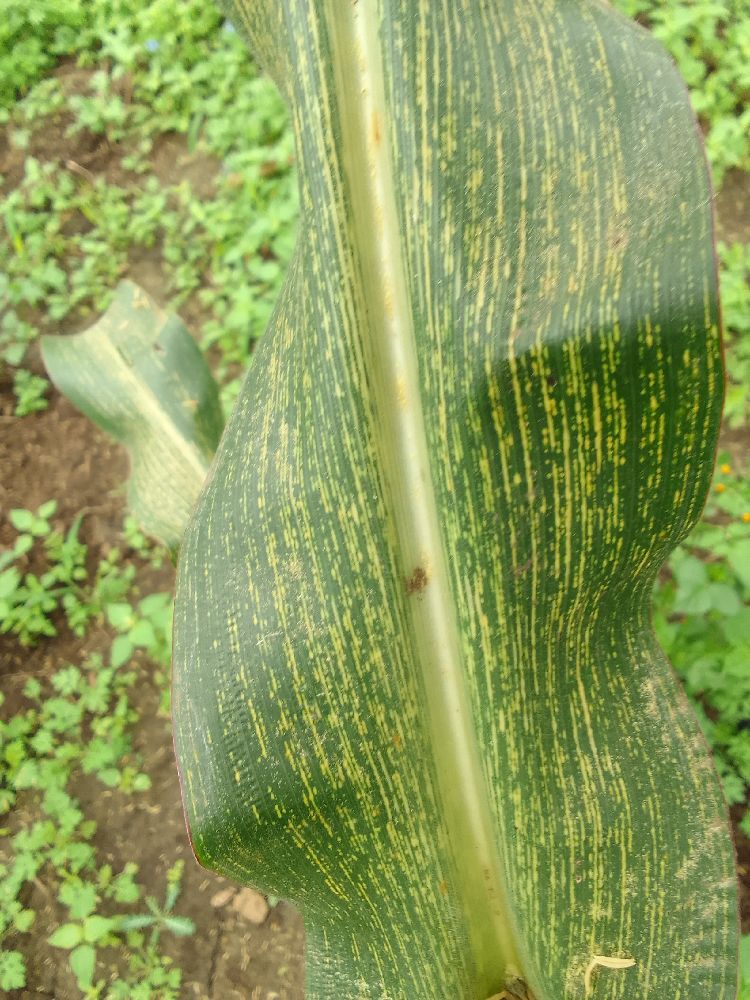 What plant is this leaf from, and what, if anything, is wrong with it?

maize, maize streak virus
